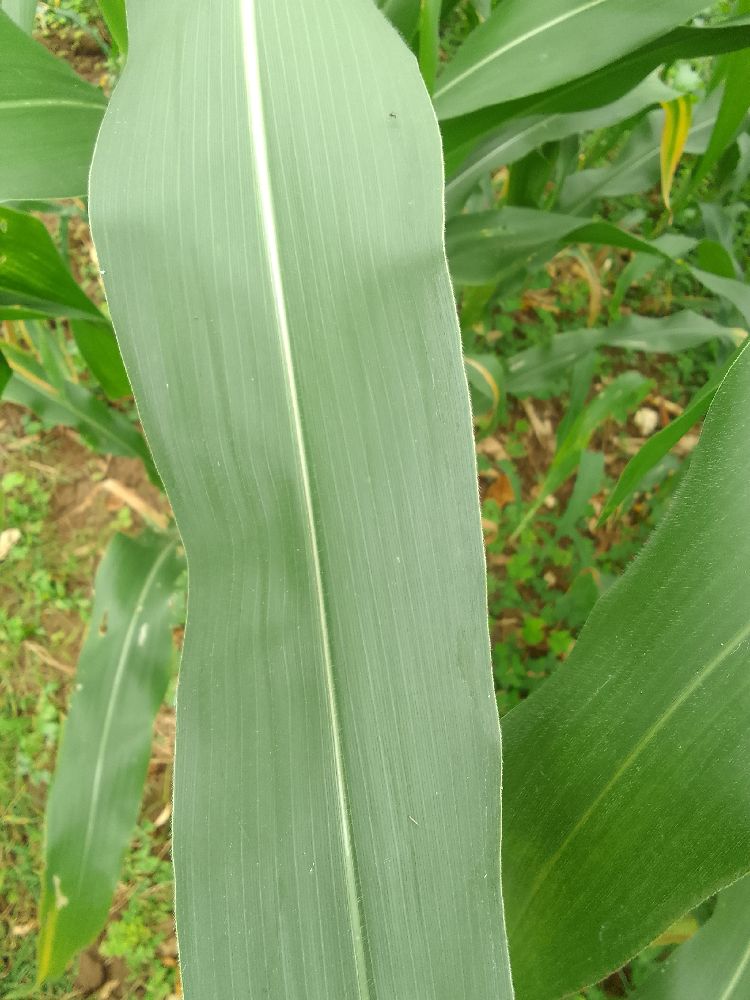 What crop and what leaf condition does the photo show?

maize, healthy
